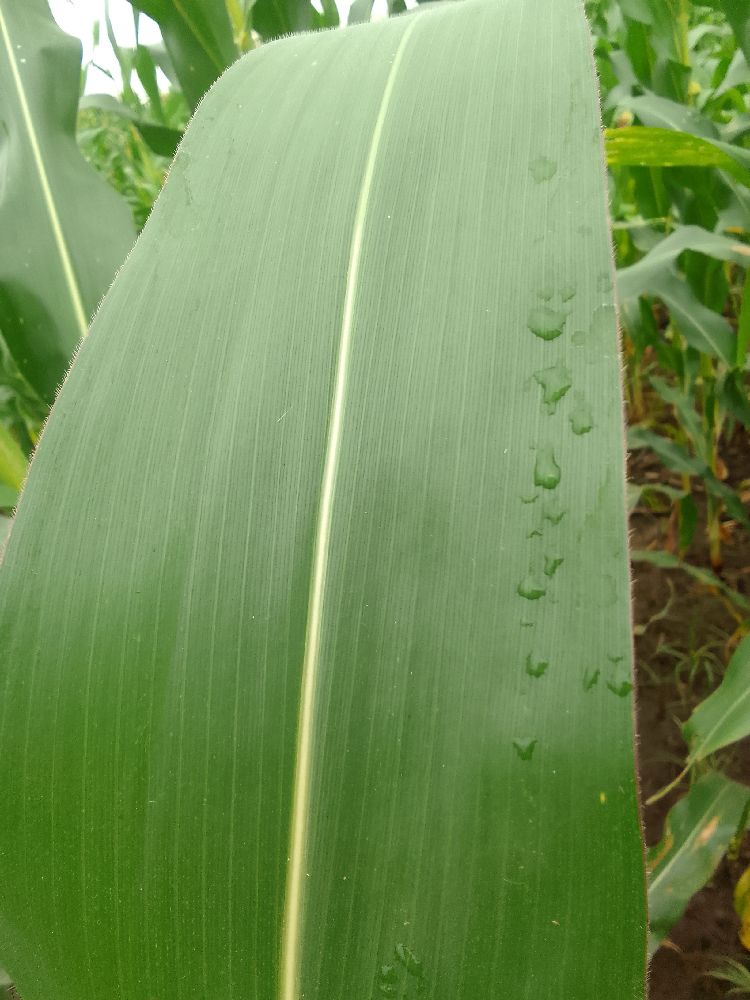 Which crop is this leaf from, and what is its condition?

maize, healthy
